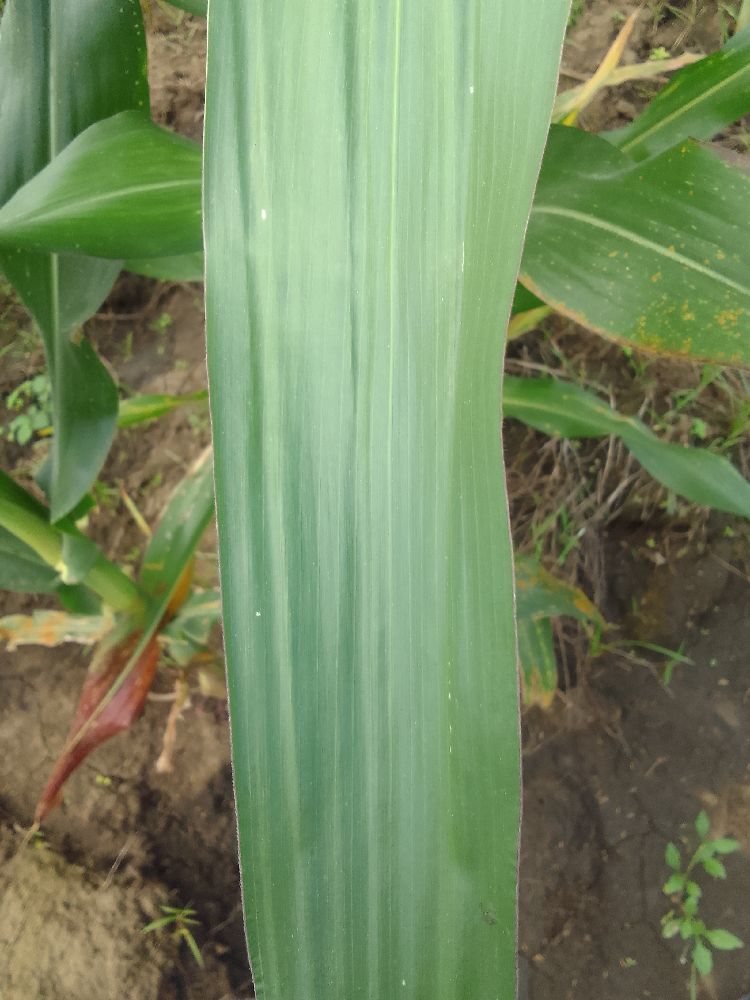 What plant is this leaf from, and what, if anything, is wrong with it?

maize, healthy
